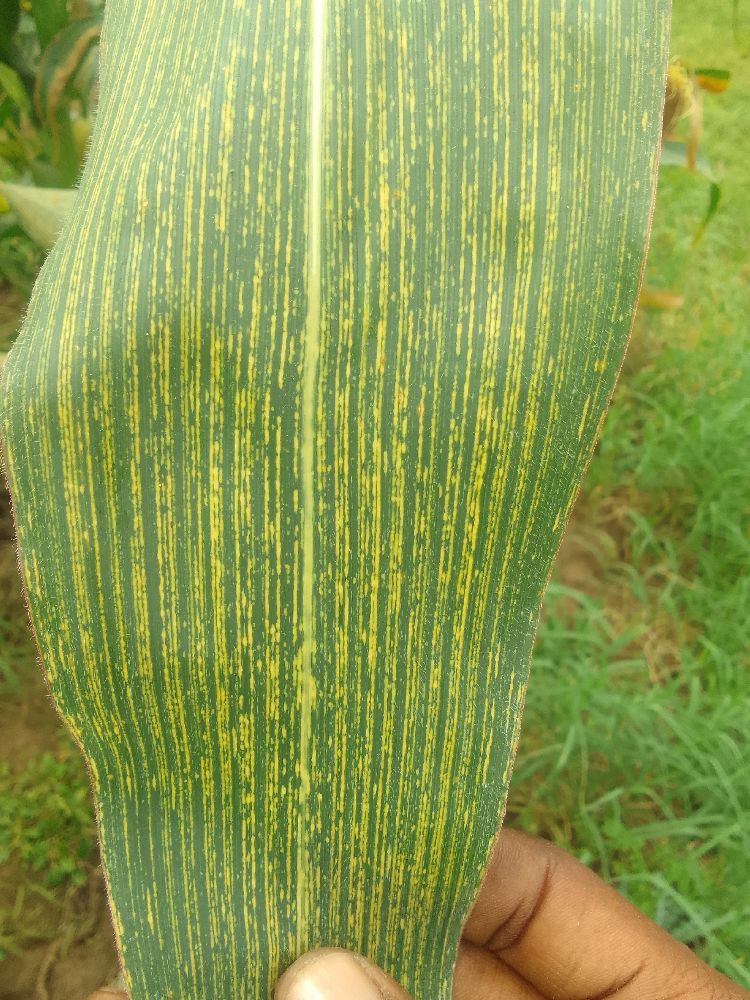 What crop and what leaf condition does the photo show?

maize, maize streak virus
